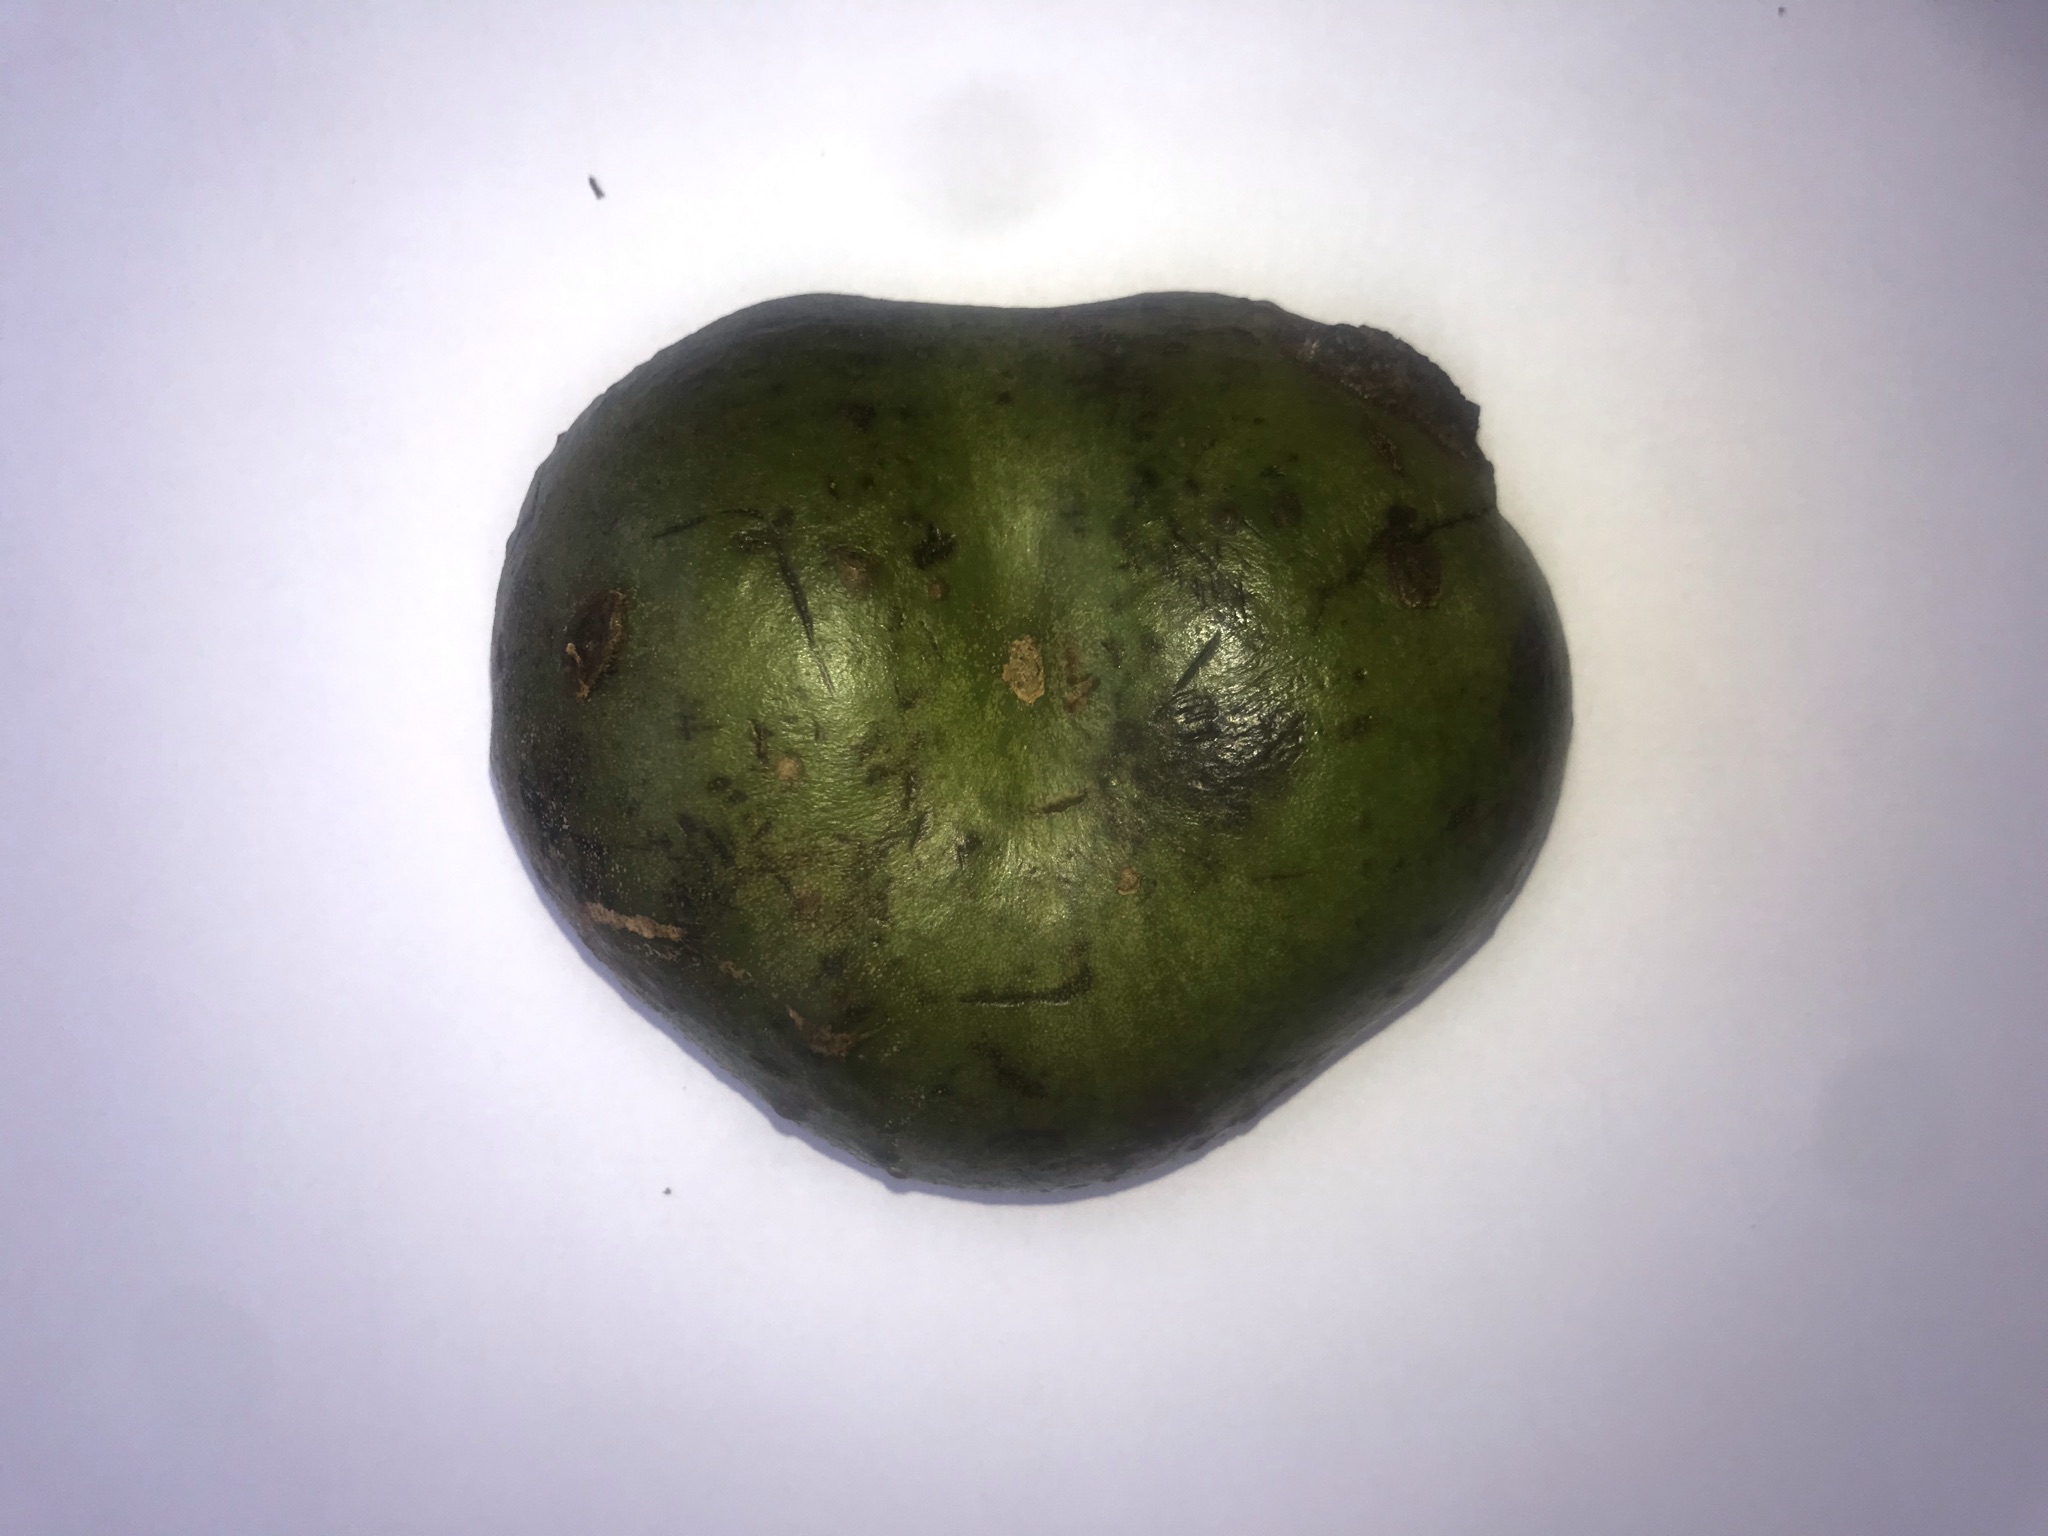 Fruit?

pequi
